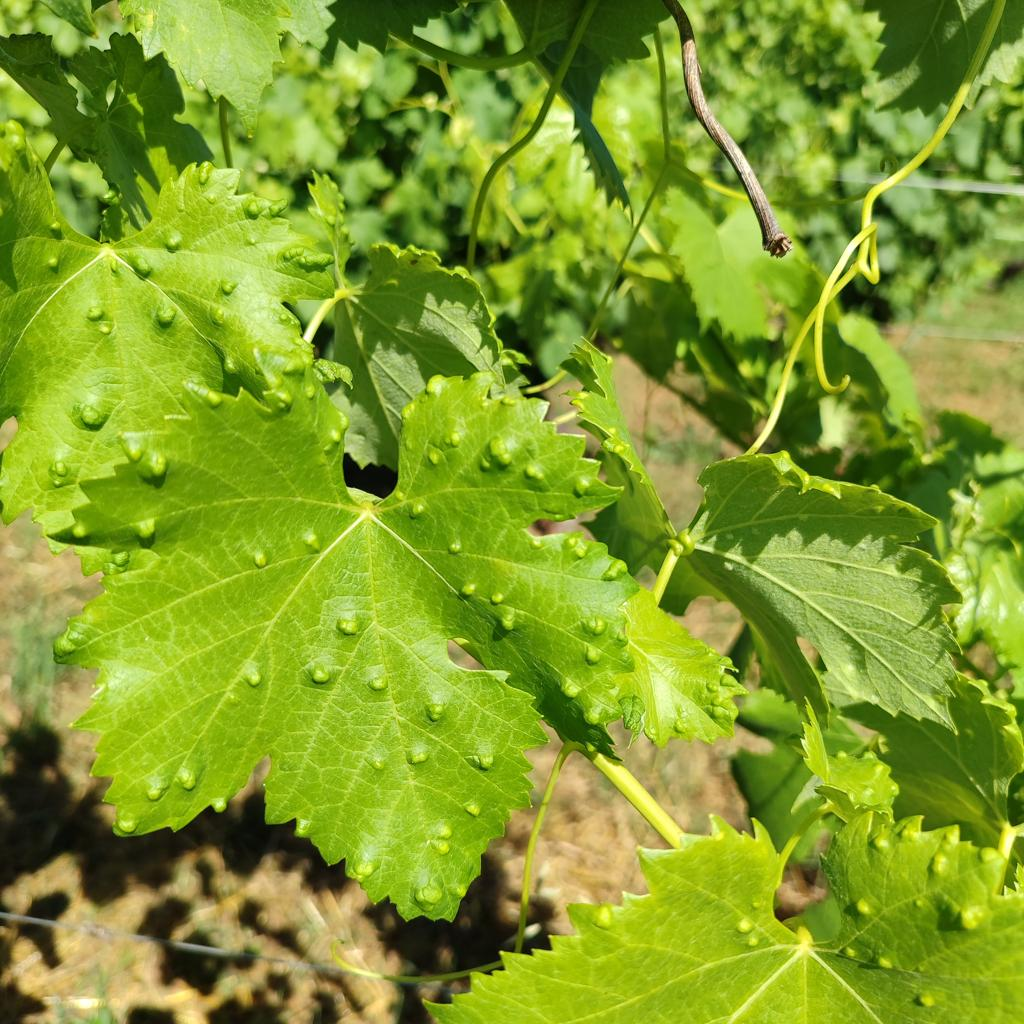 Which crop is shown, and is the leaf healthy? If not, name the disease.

grapevine, erineum mite
